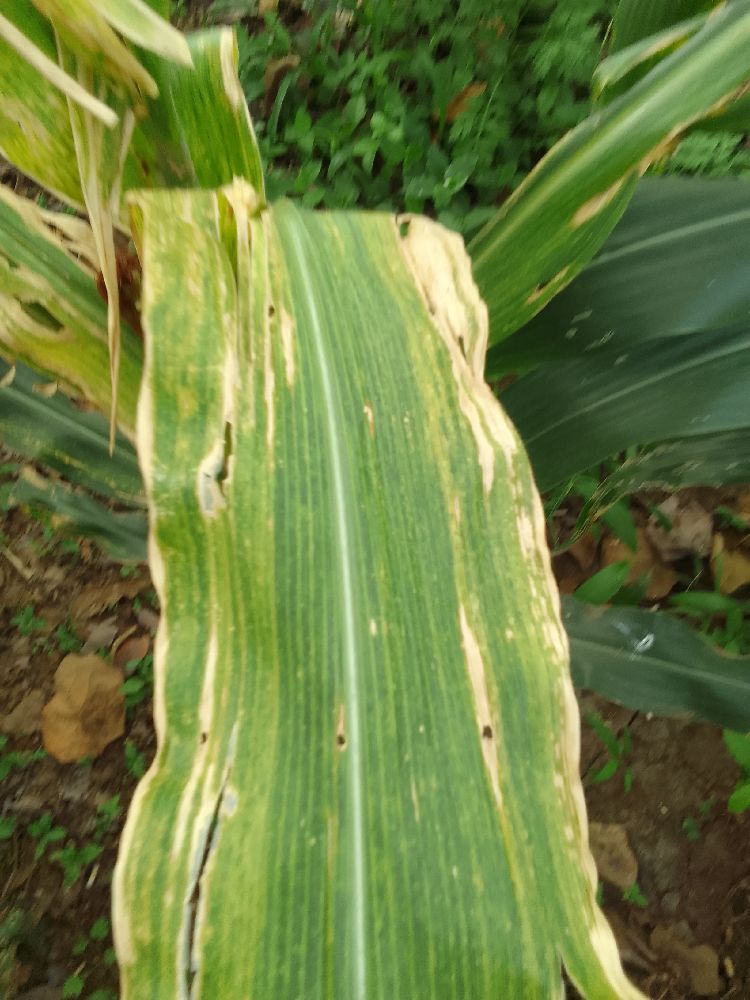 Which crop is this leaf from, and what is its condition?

maize, maize lethal necrosis
